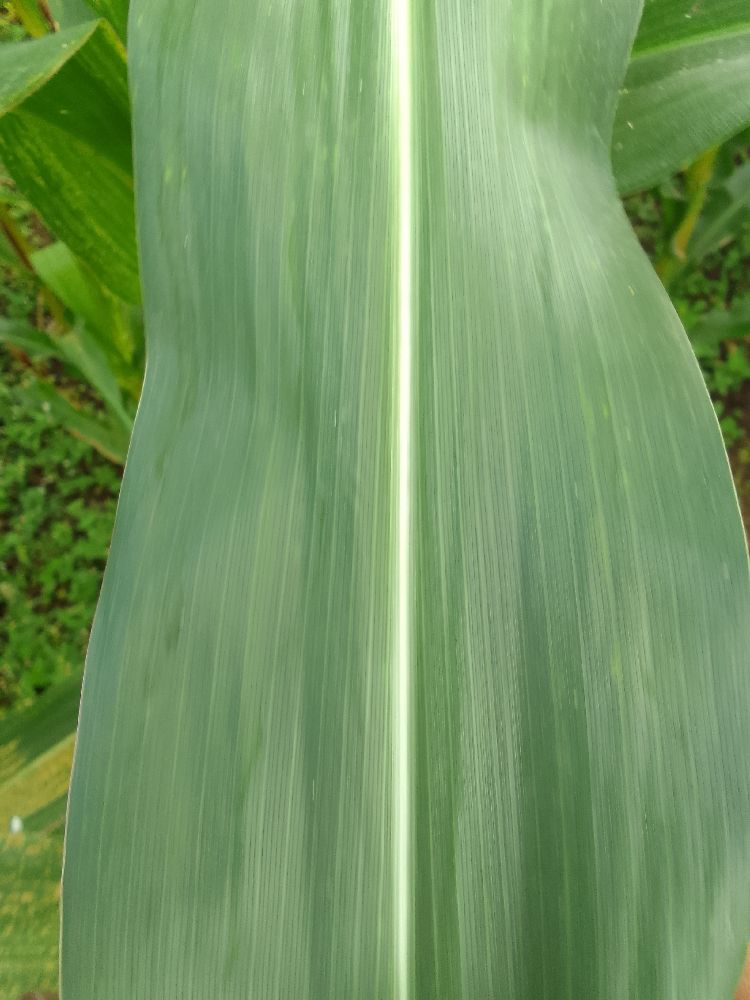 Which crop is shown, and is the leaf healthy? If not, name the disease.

maize, healthy
